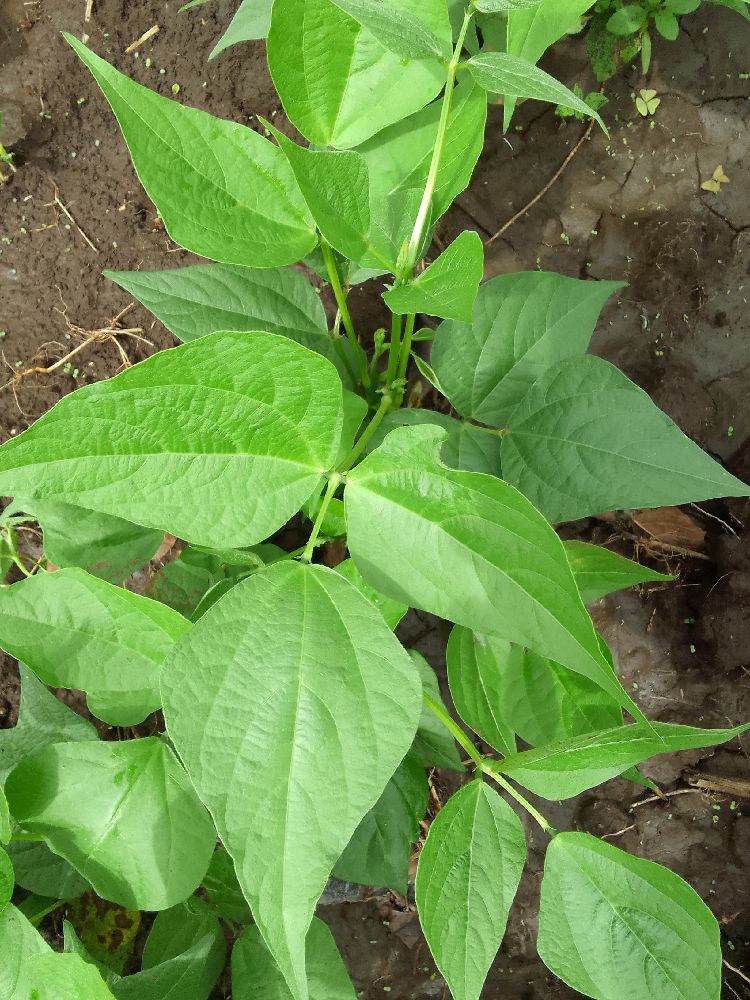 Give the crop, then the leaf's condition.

common bean, healthy
